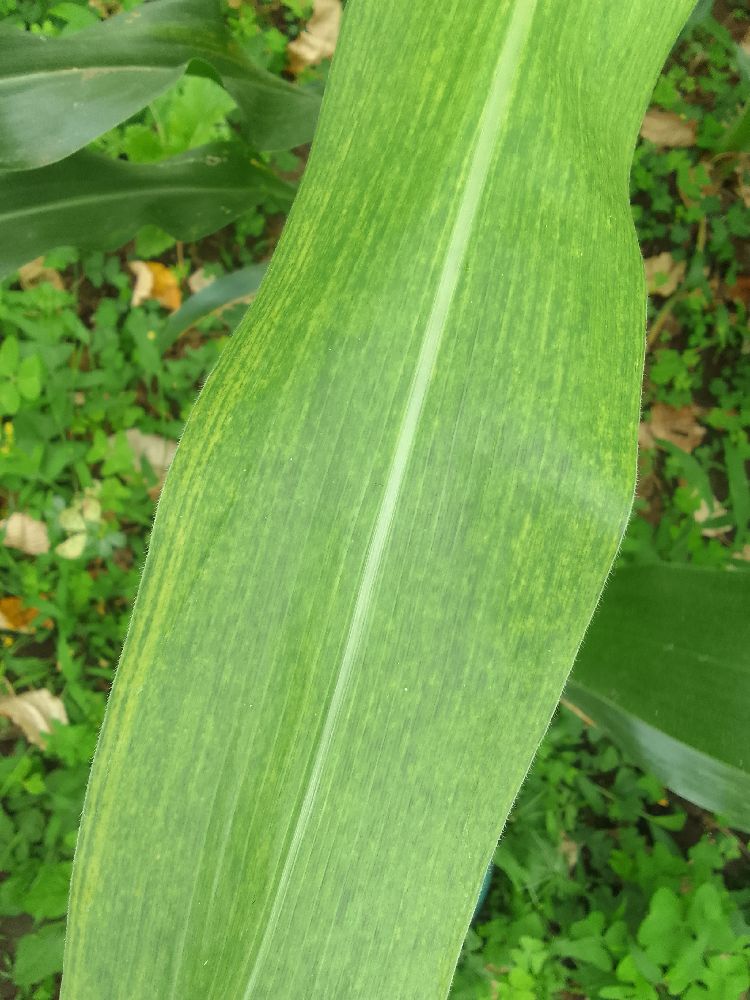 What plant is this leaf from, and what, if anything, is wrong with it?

maize, maize lethal necrosis
